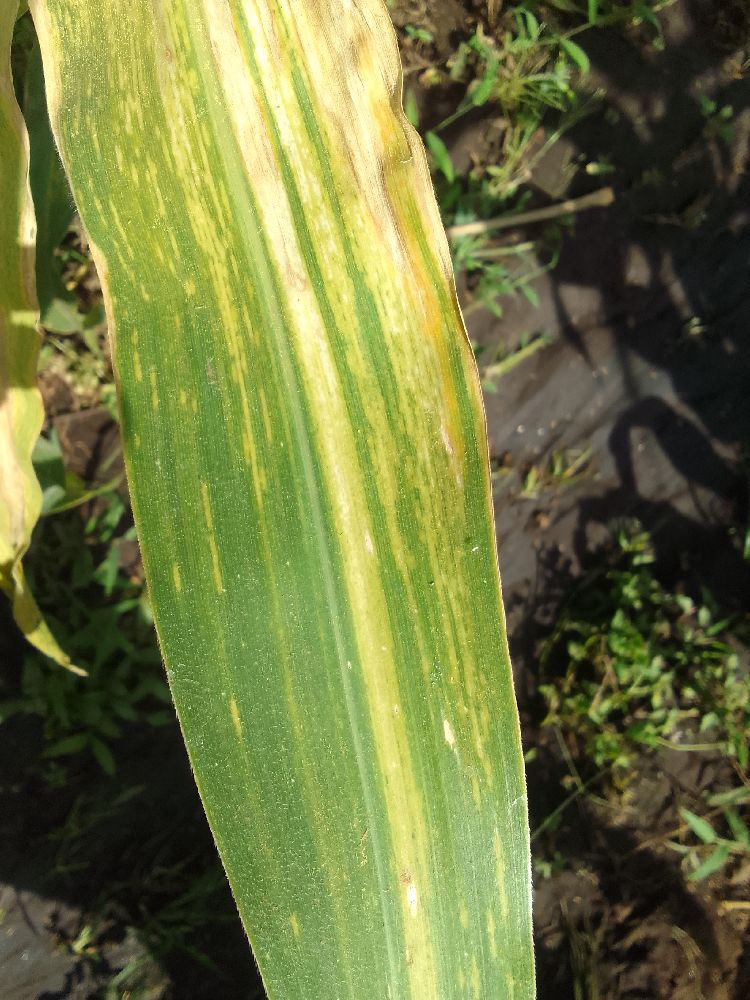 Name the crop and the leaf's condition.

maize, maize lethal necrosis
